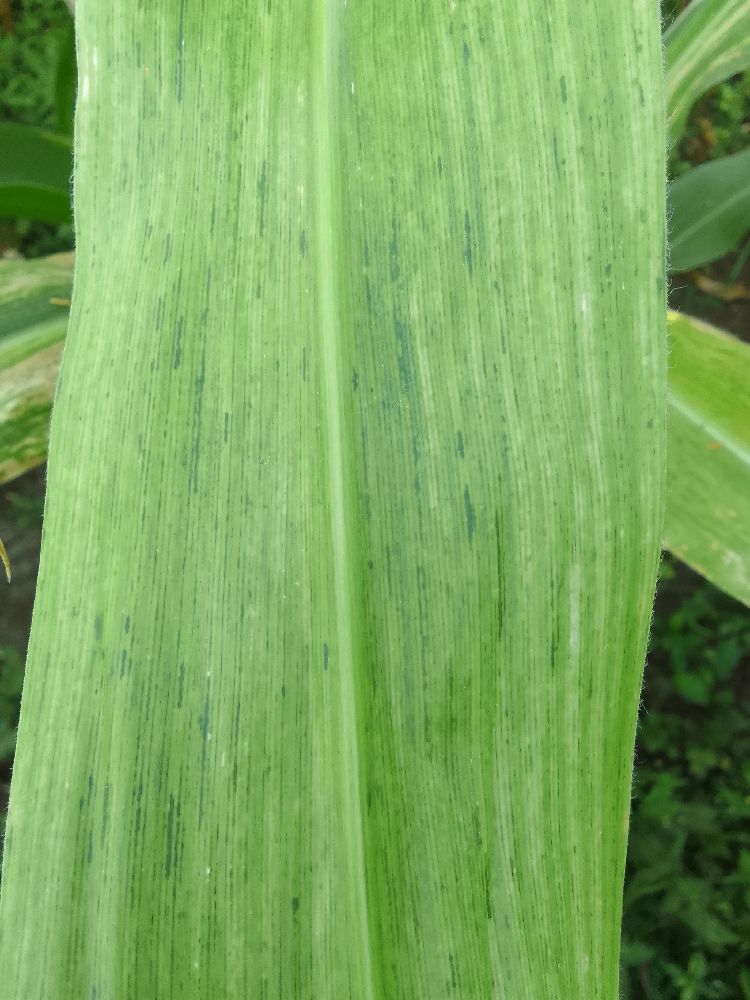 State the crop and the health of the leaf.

maize, maize lethal necrosis
